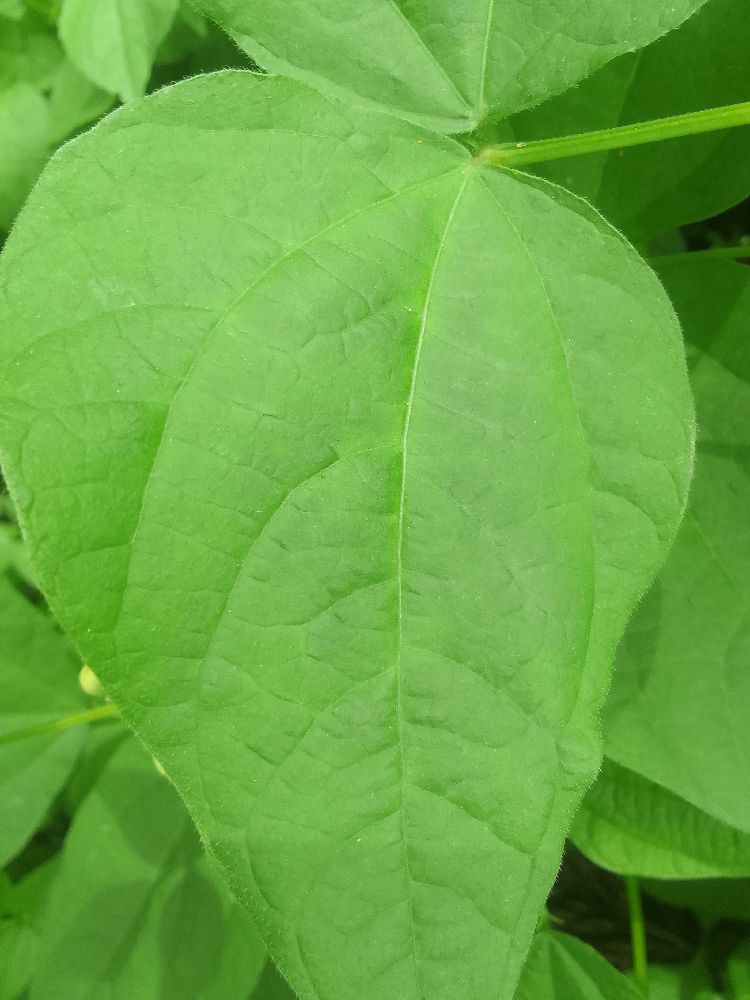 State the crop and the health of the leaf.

common bean, healthy
